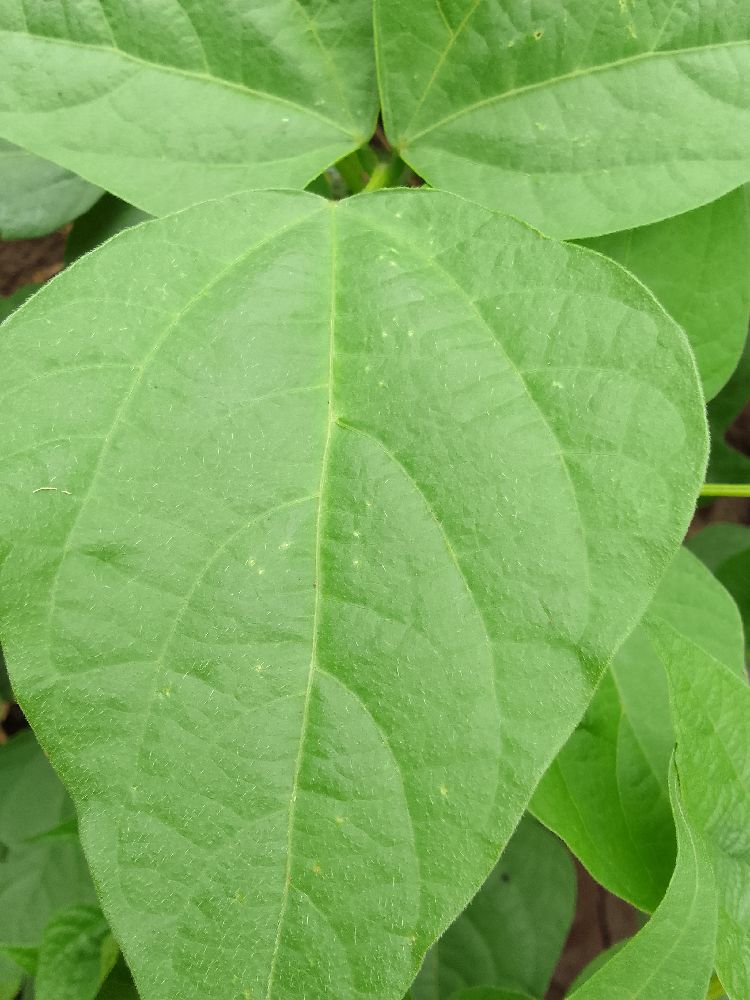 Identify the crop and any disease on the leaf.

common bean, healthy
